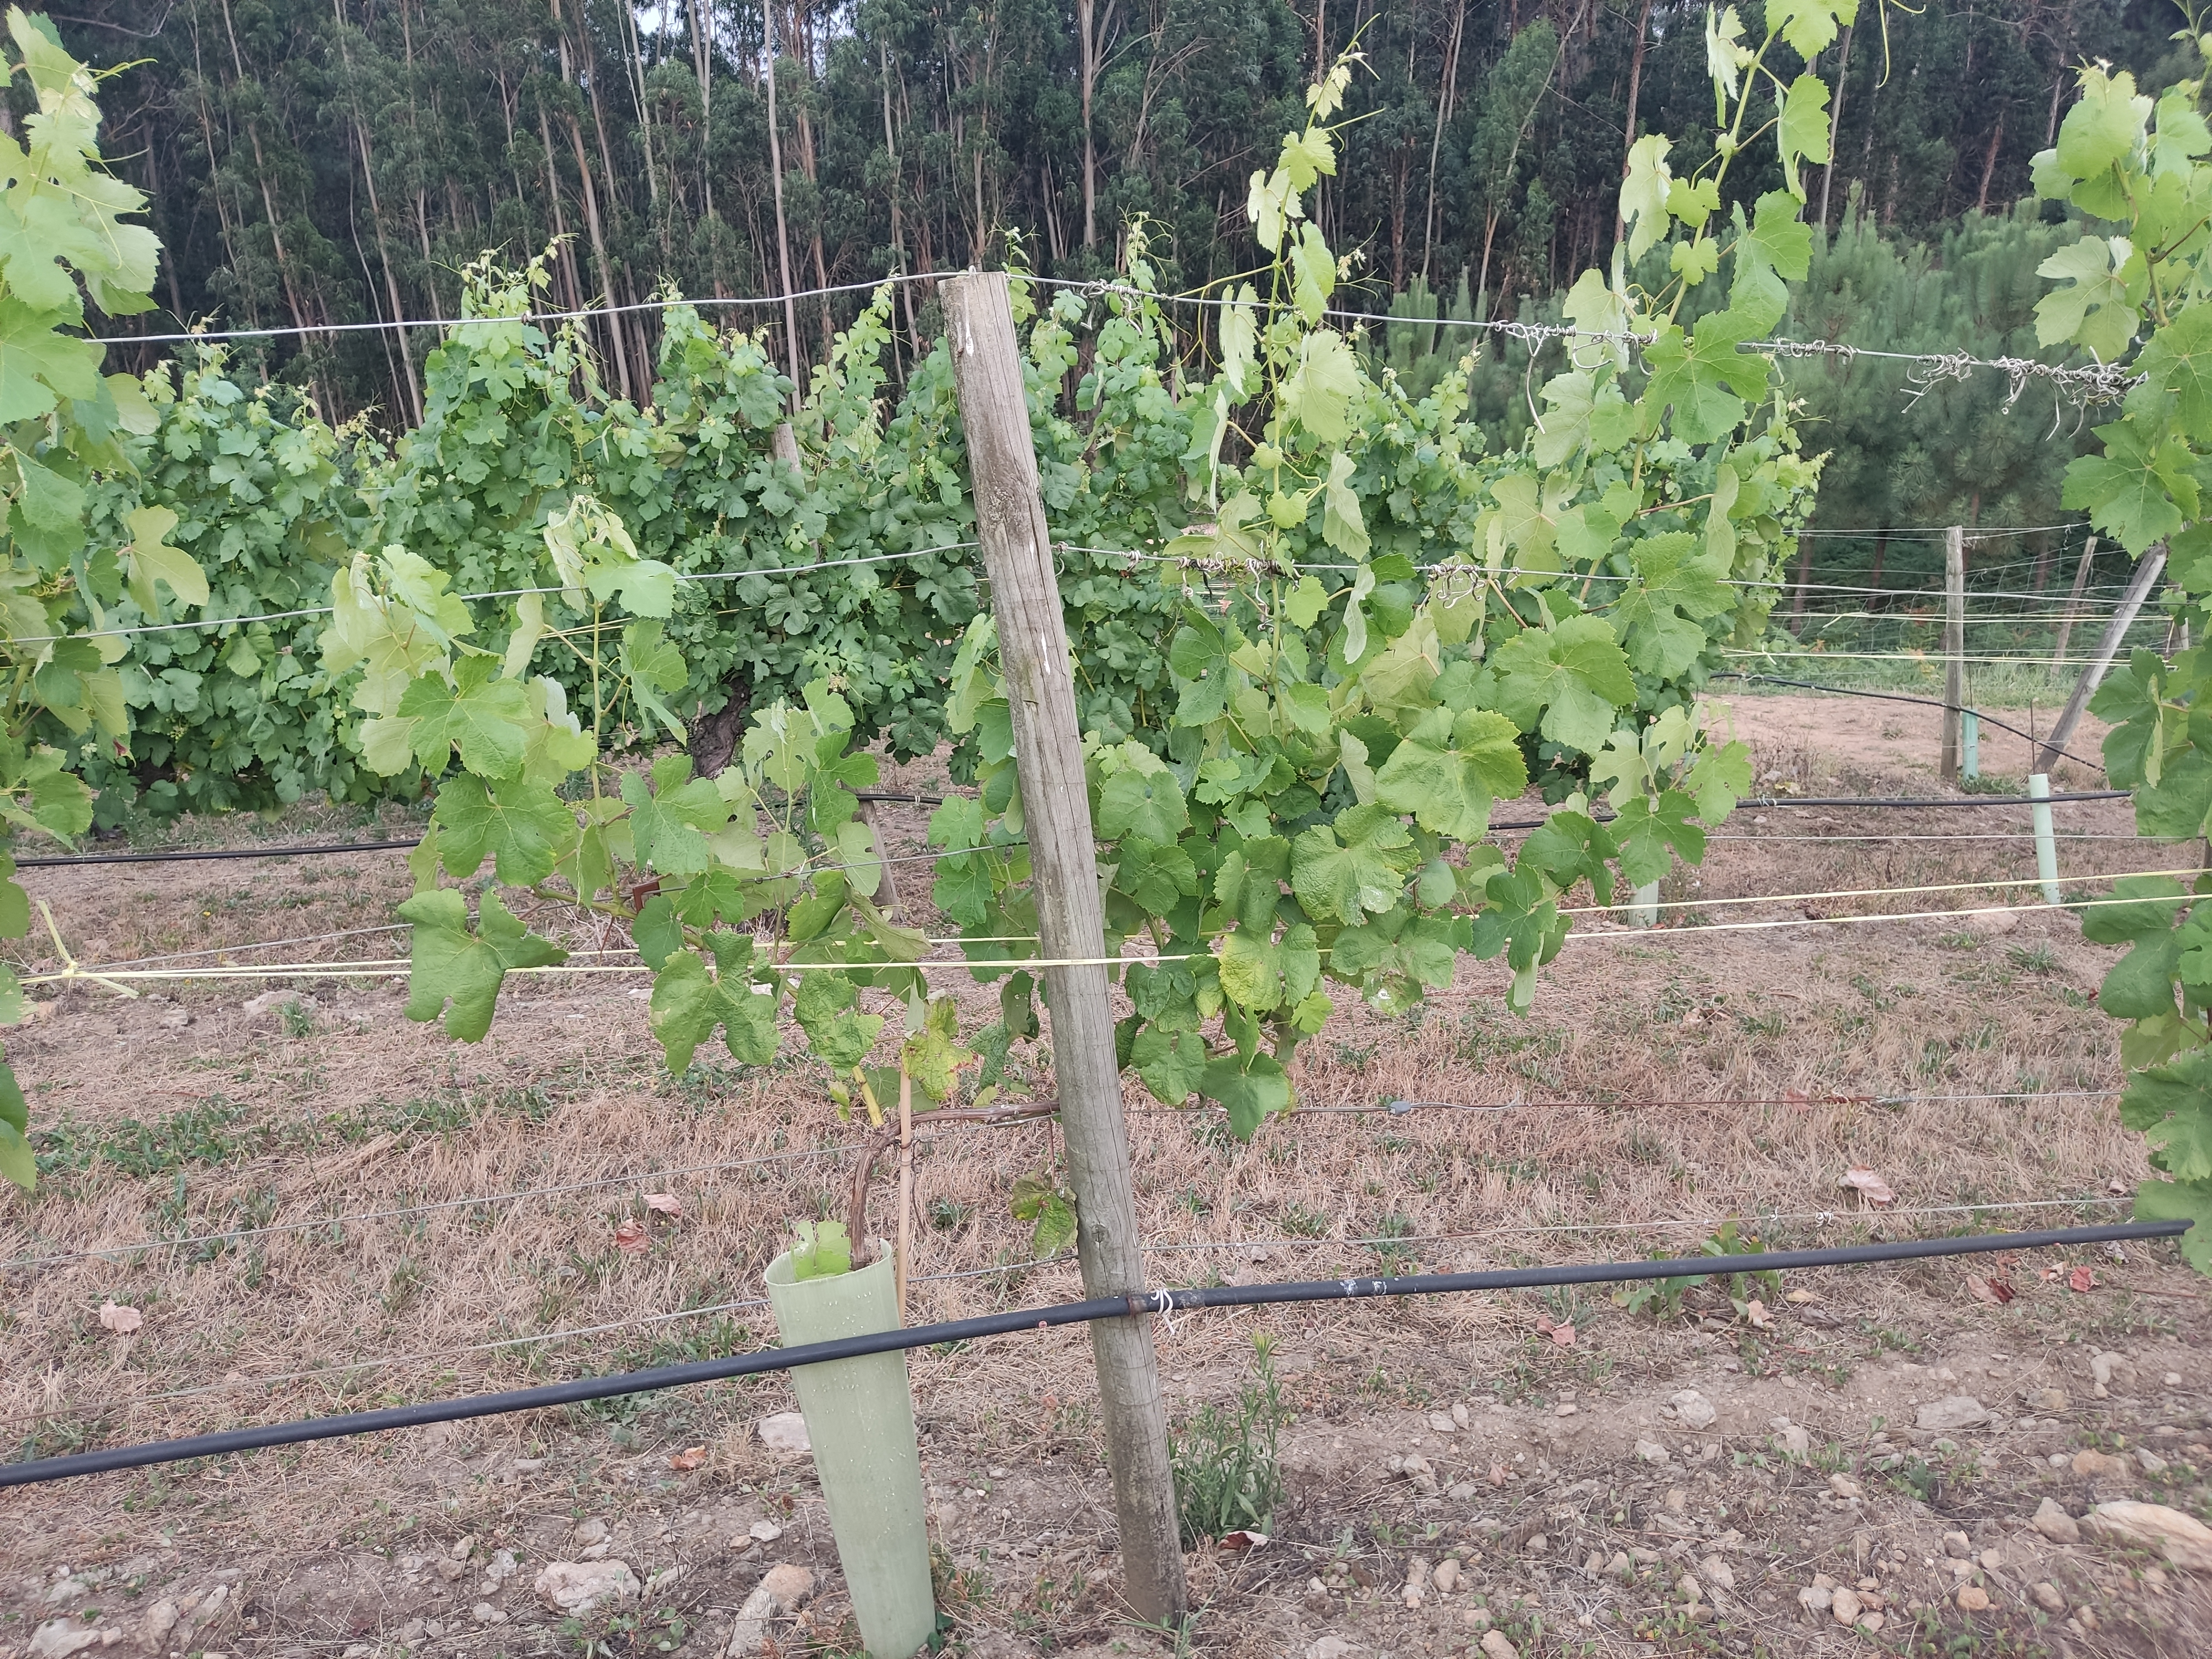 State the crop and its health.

grapevine, not affected by esca disease
